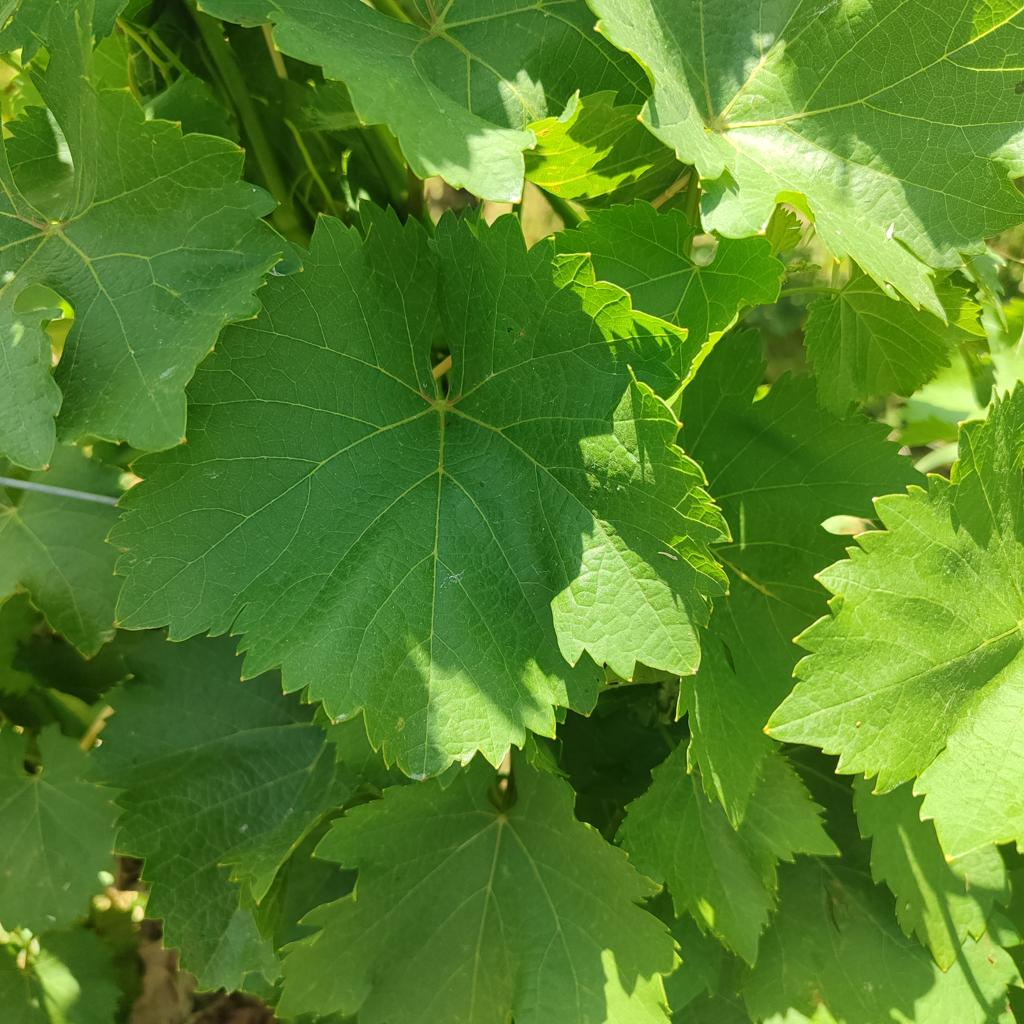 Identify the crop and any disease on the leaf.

grapevine, healthy
